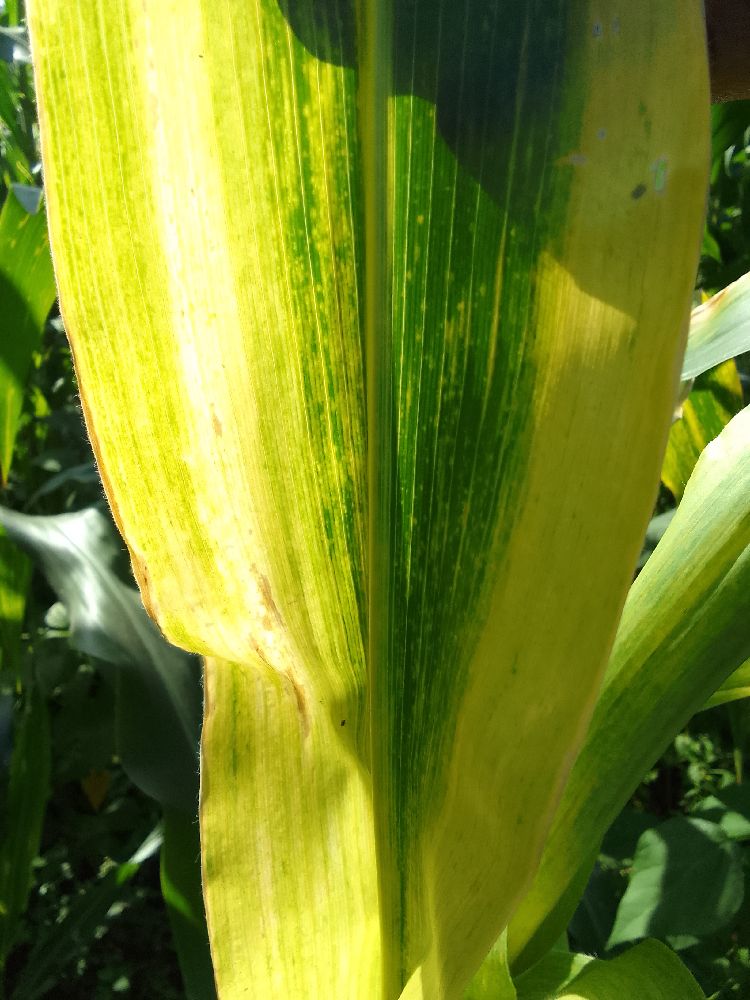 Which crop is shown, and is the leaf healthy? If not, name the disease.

maize, maize lethal necrosis
